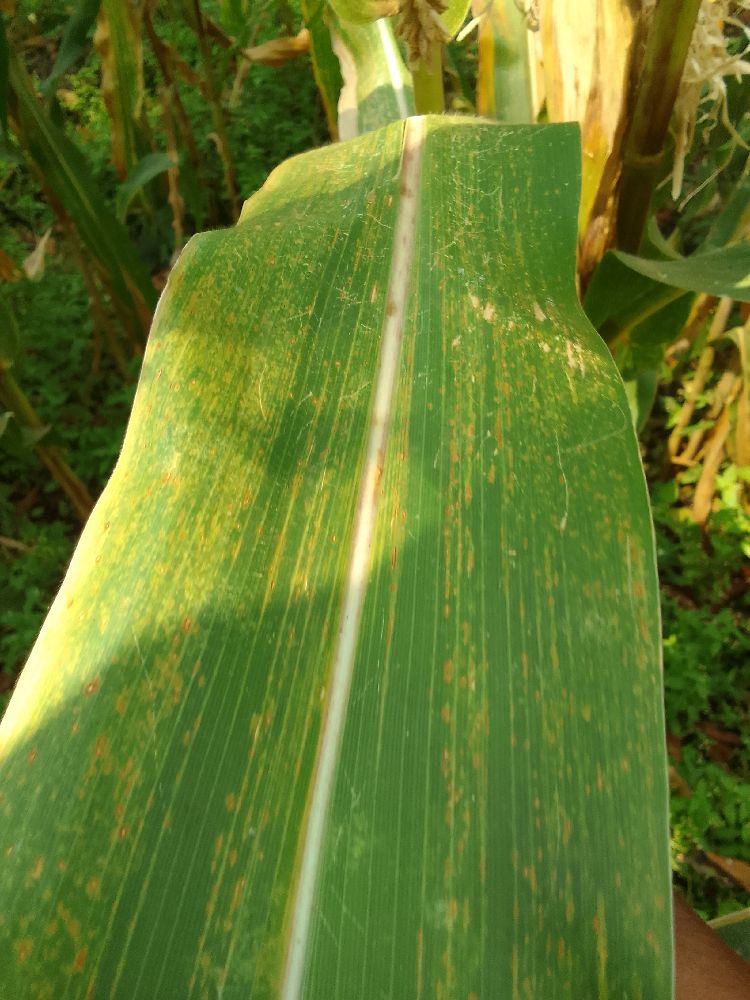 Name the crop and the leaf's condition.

maize, maize lethal necrosis
